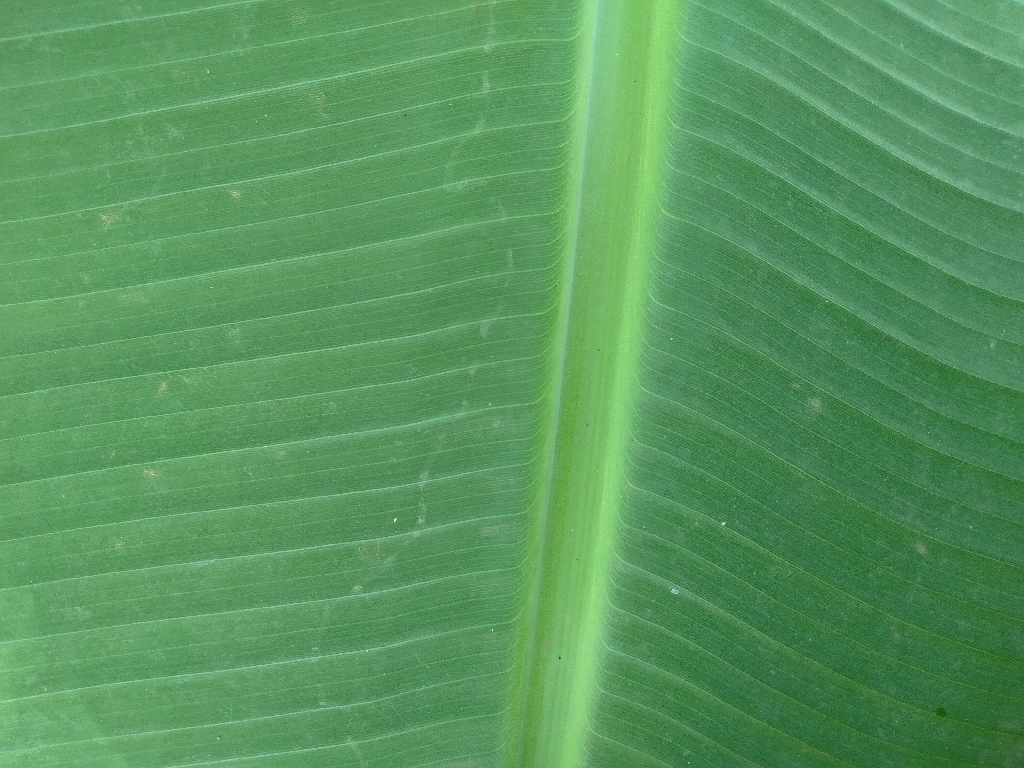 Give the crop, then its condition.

banana, healthy
